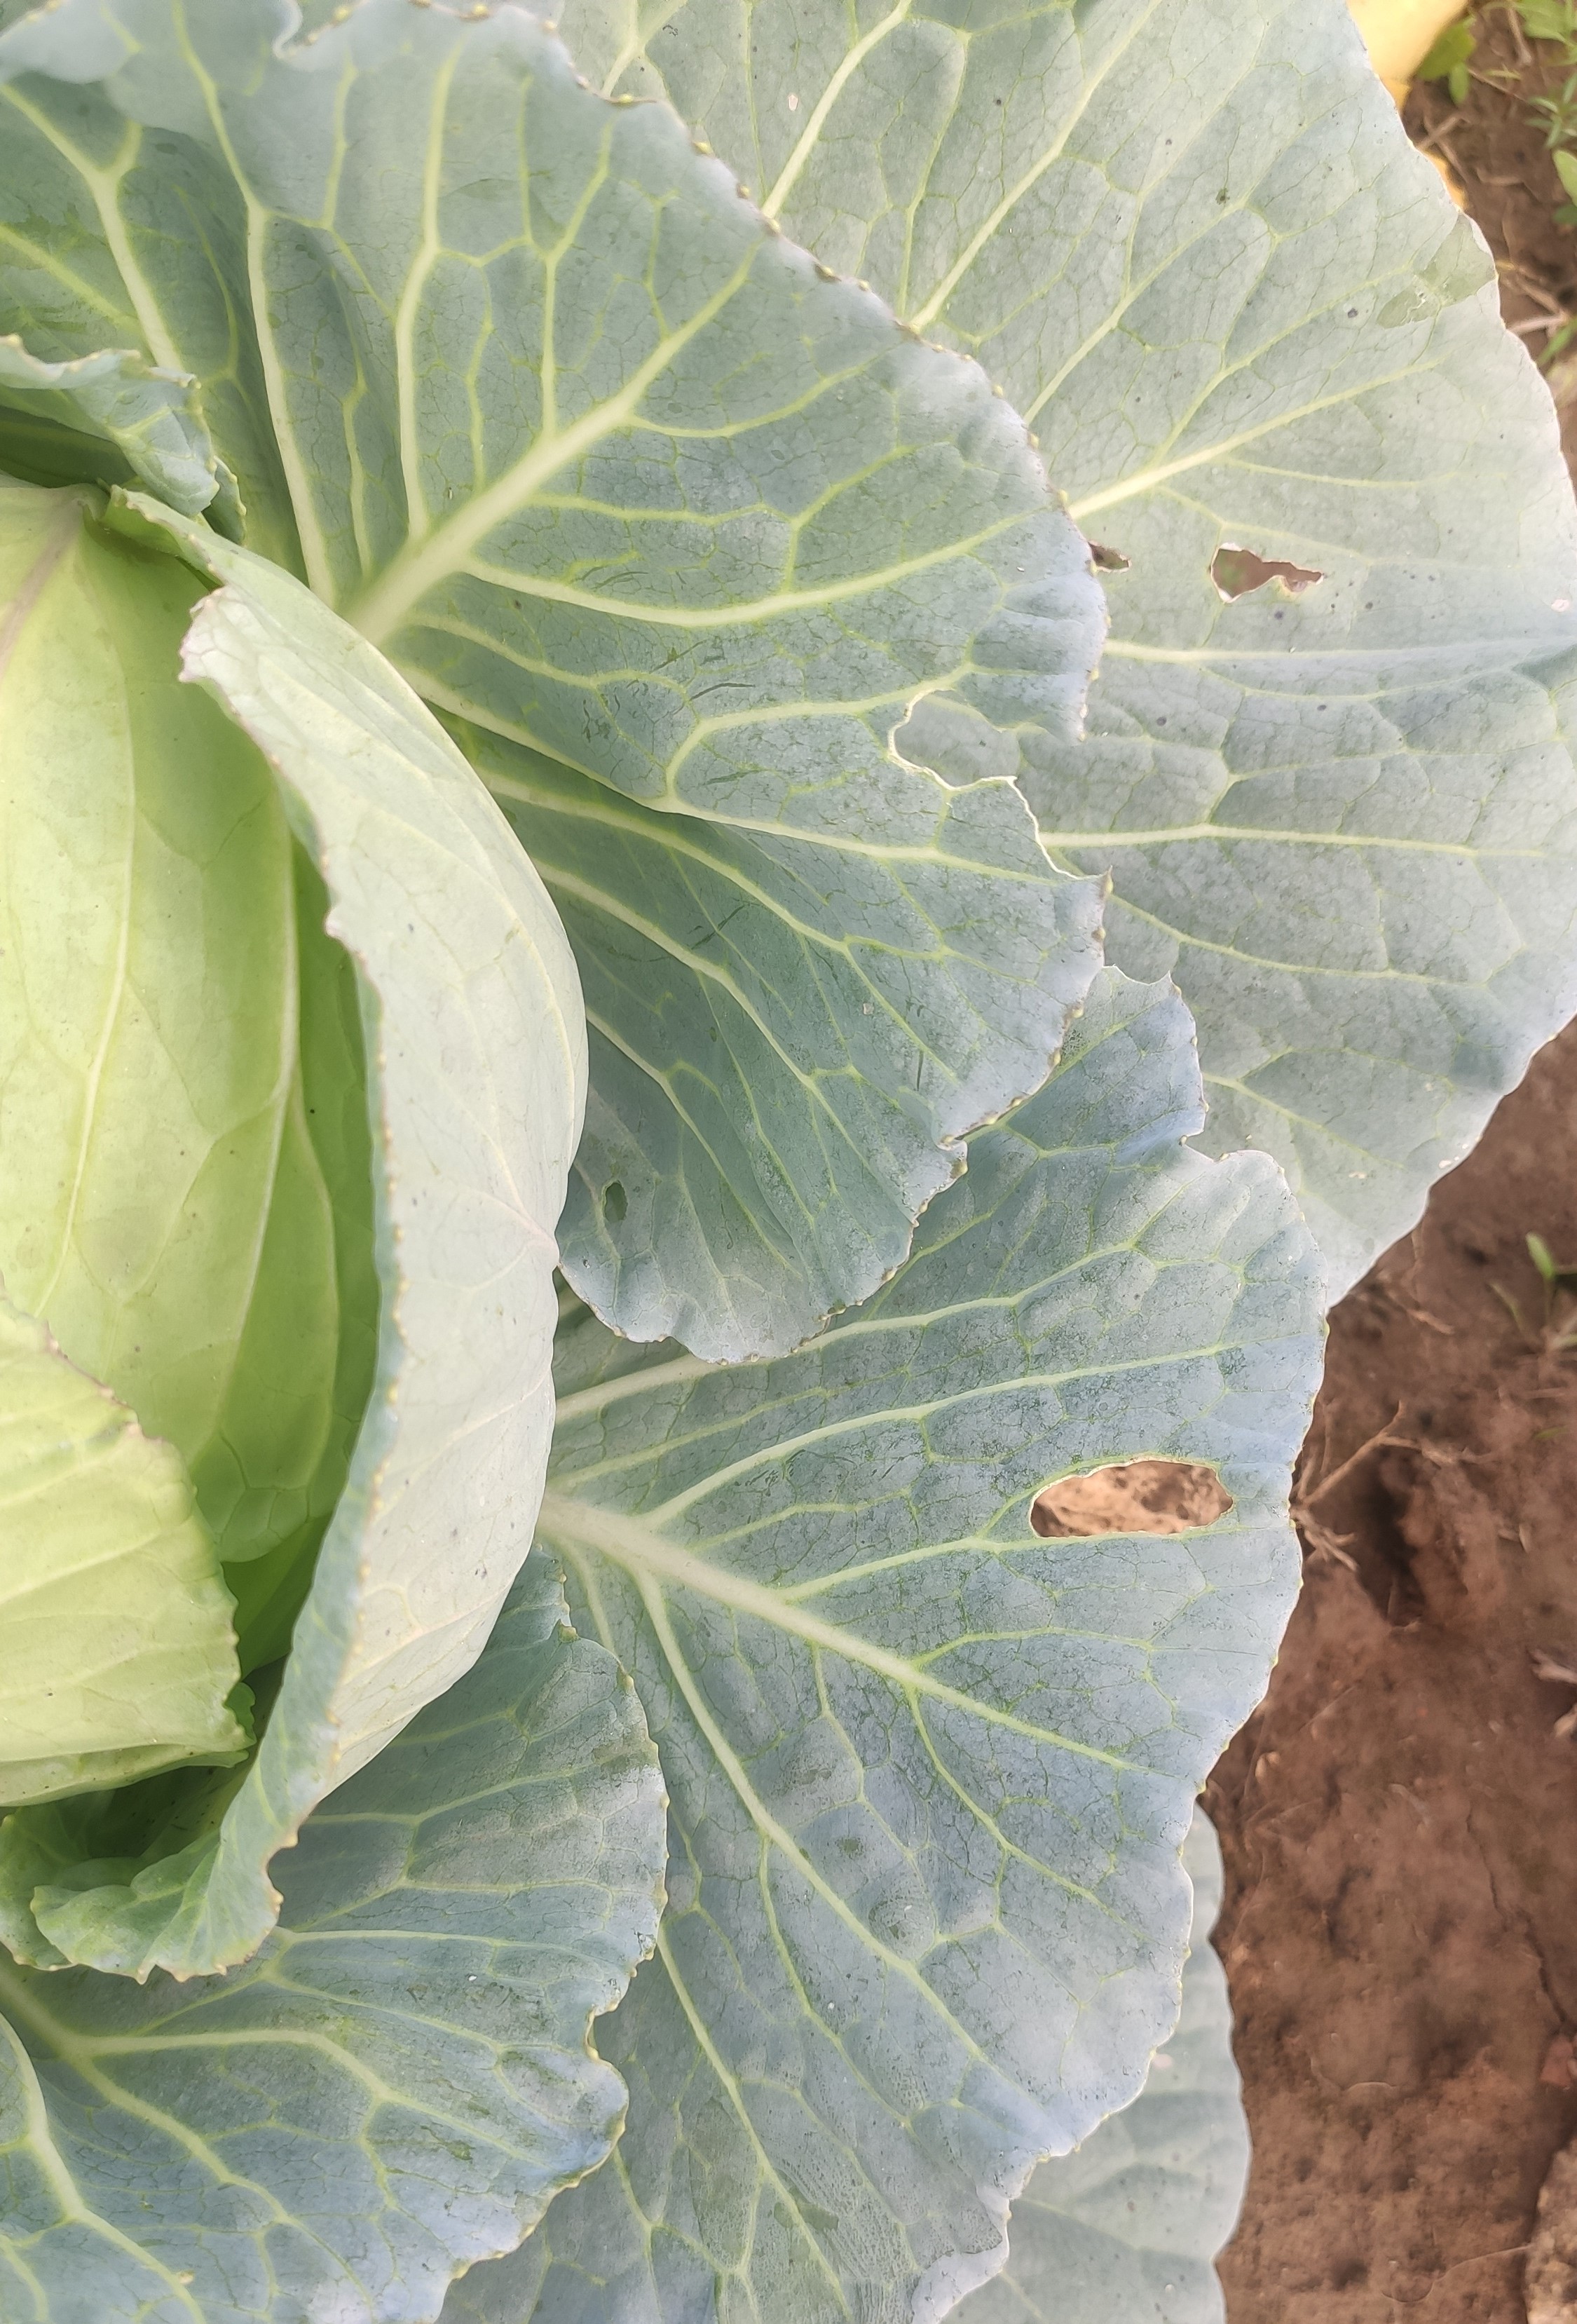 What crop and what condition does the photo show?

cabbage, alternaria
